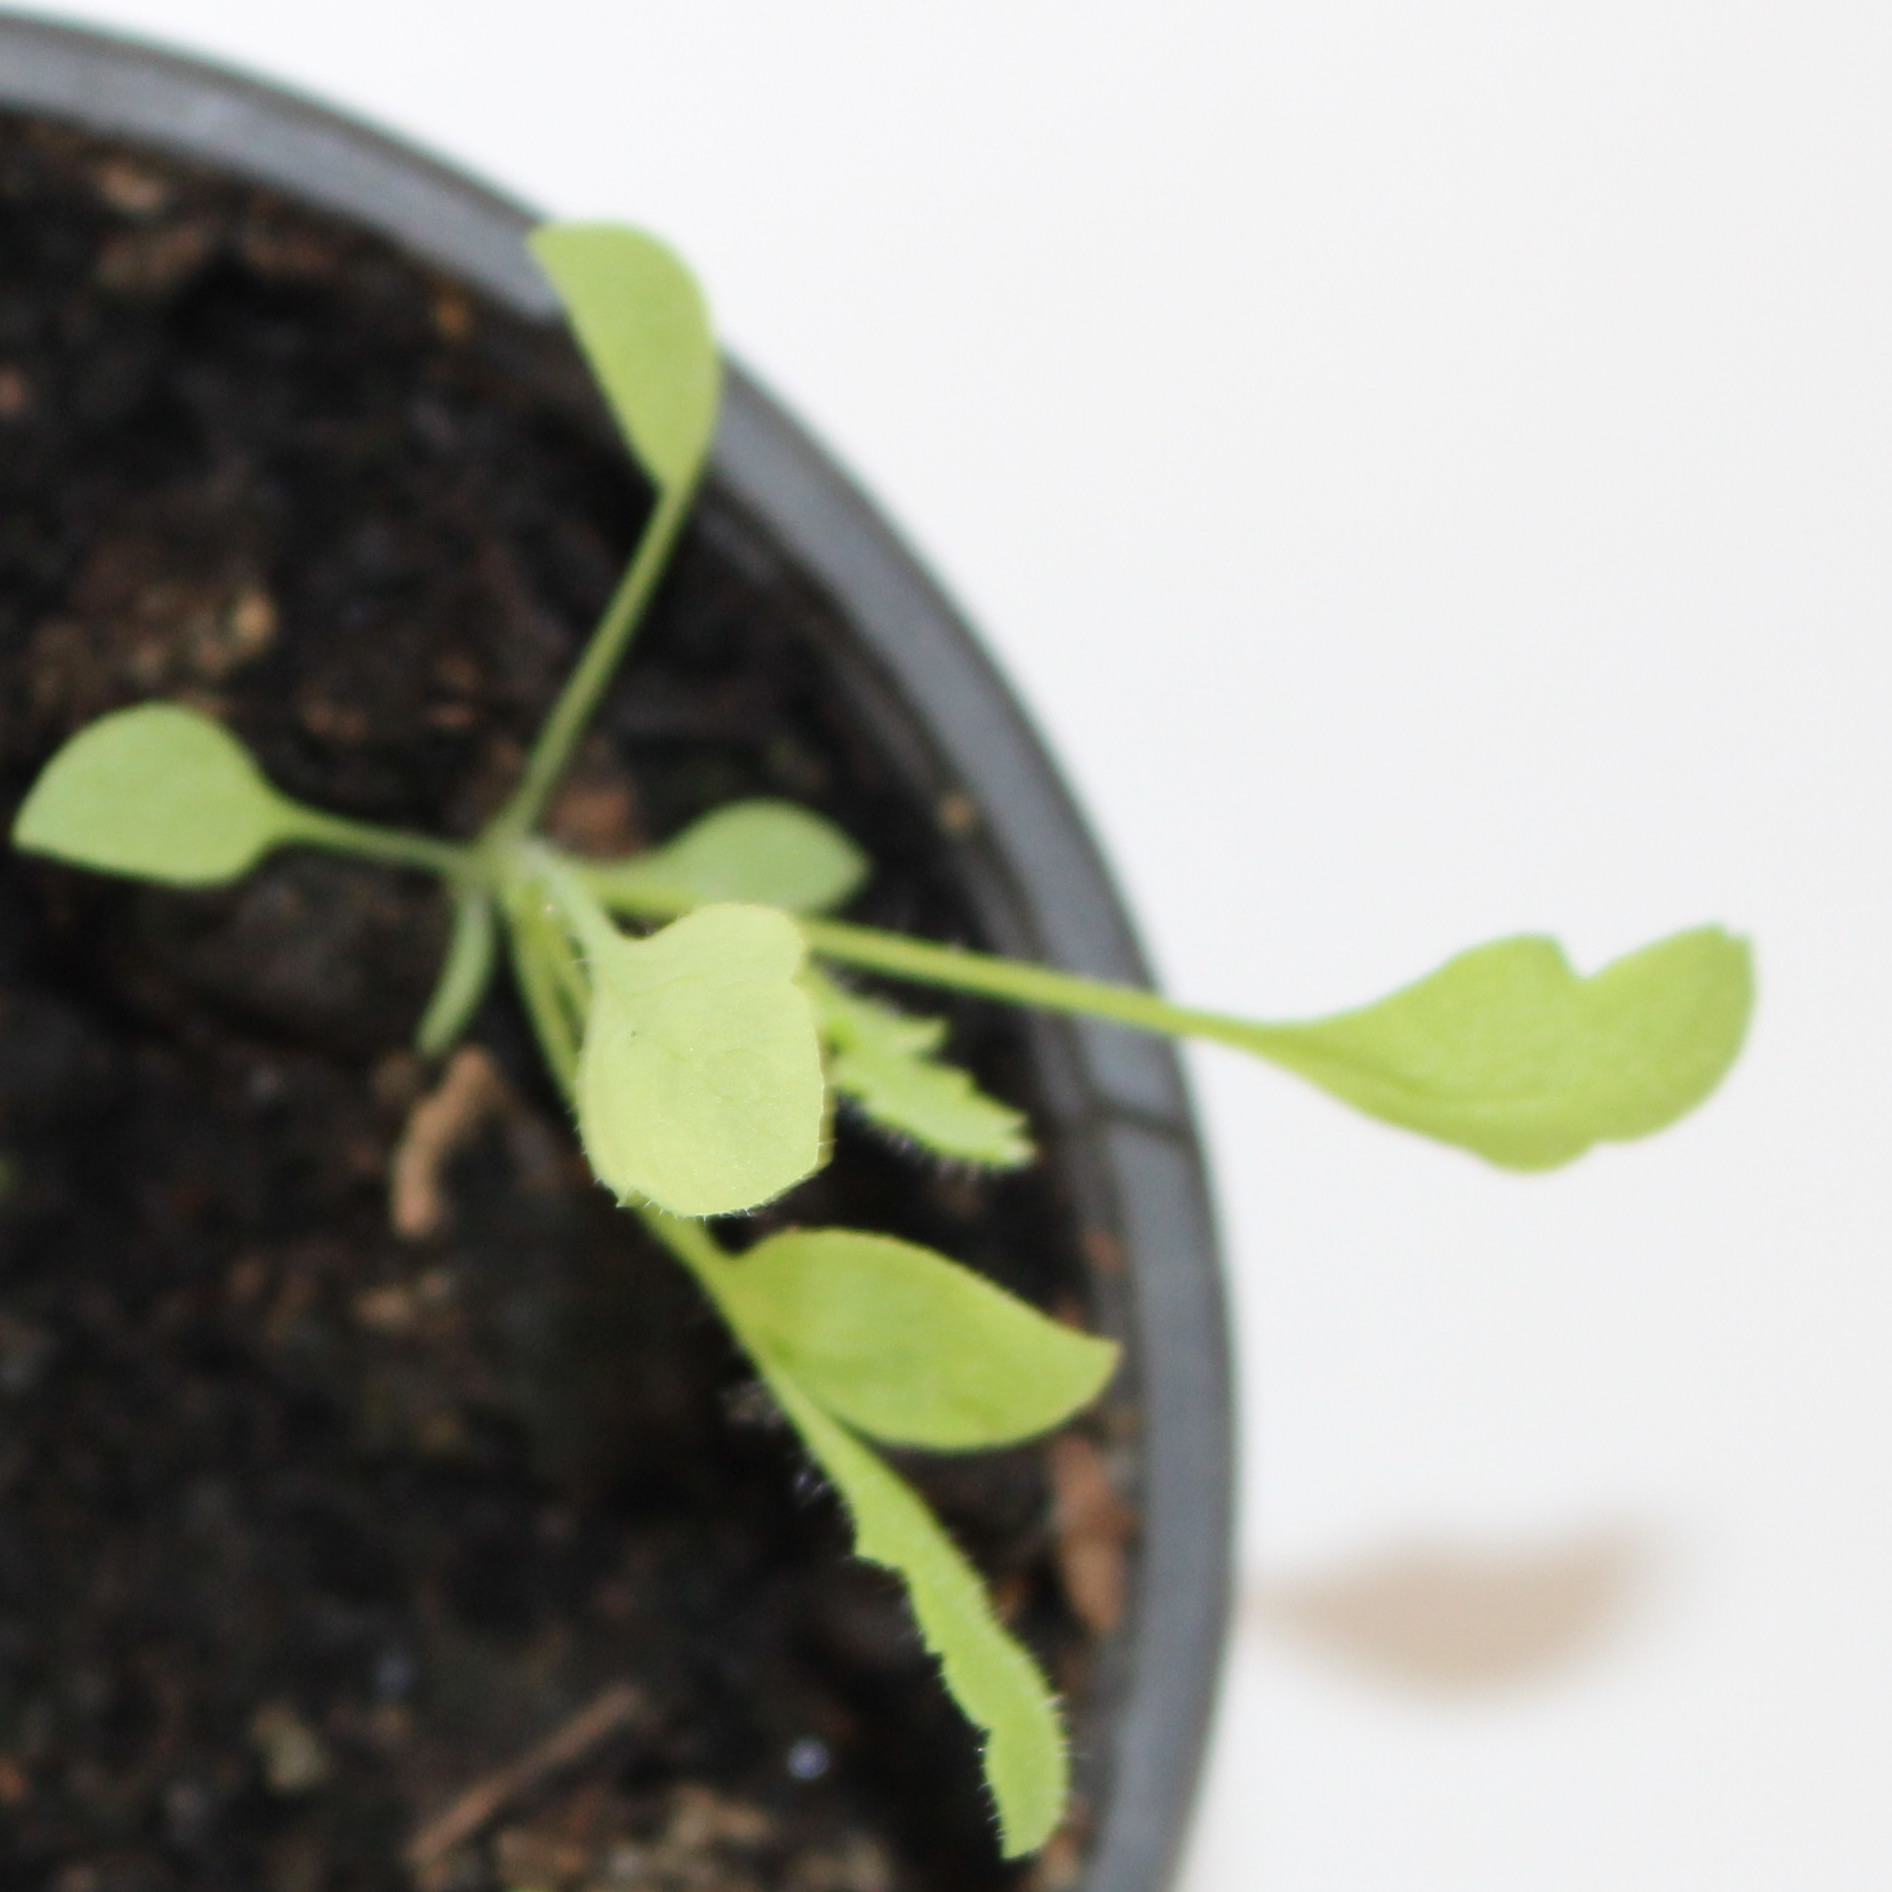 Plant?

Papaver rhoeas
